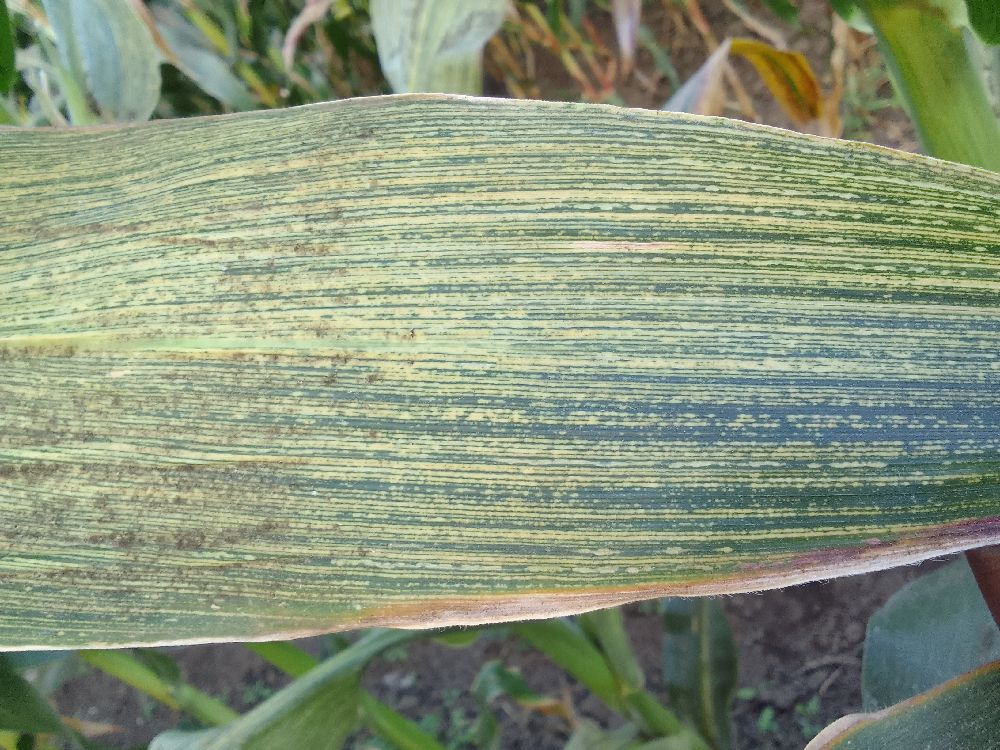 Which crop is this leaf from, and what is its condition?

maize, maize streak virus
